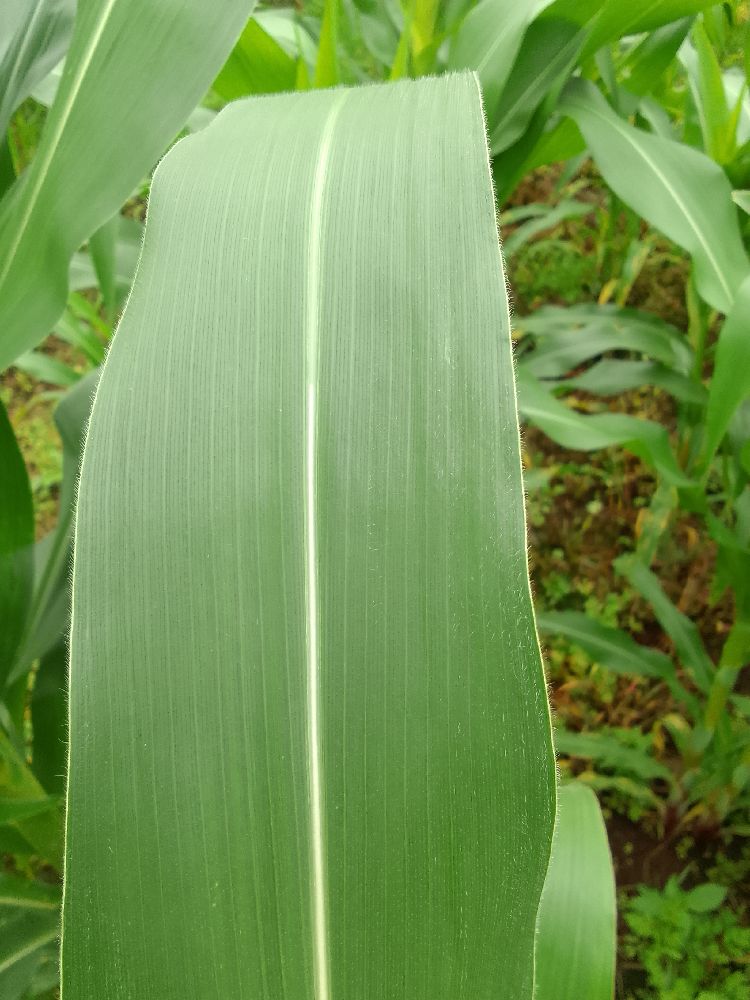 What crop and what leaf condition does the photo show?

maize, healthy
